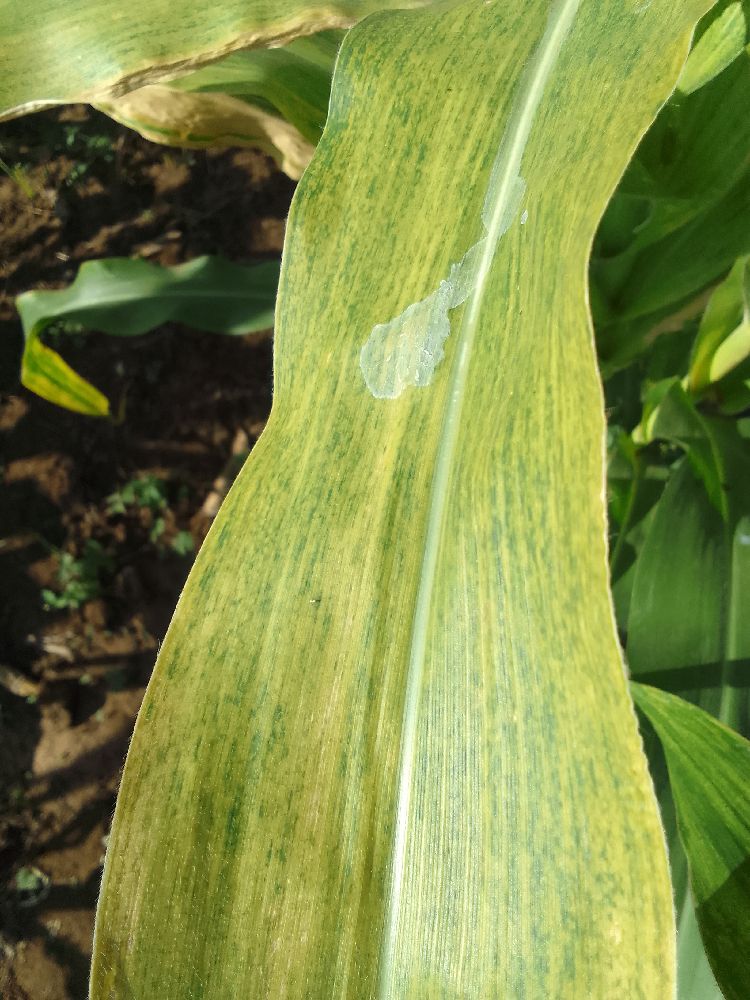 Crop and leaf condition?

maize, maize lethal necrosis
